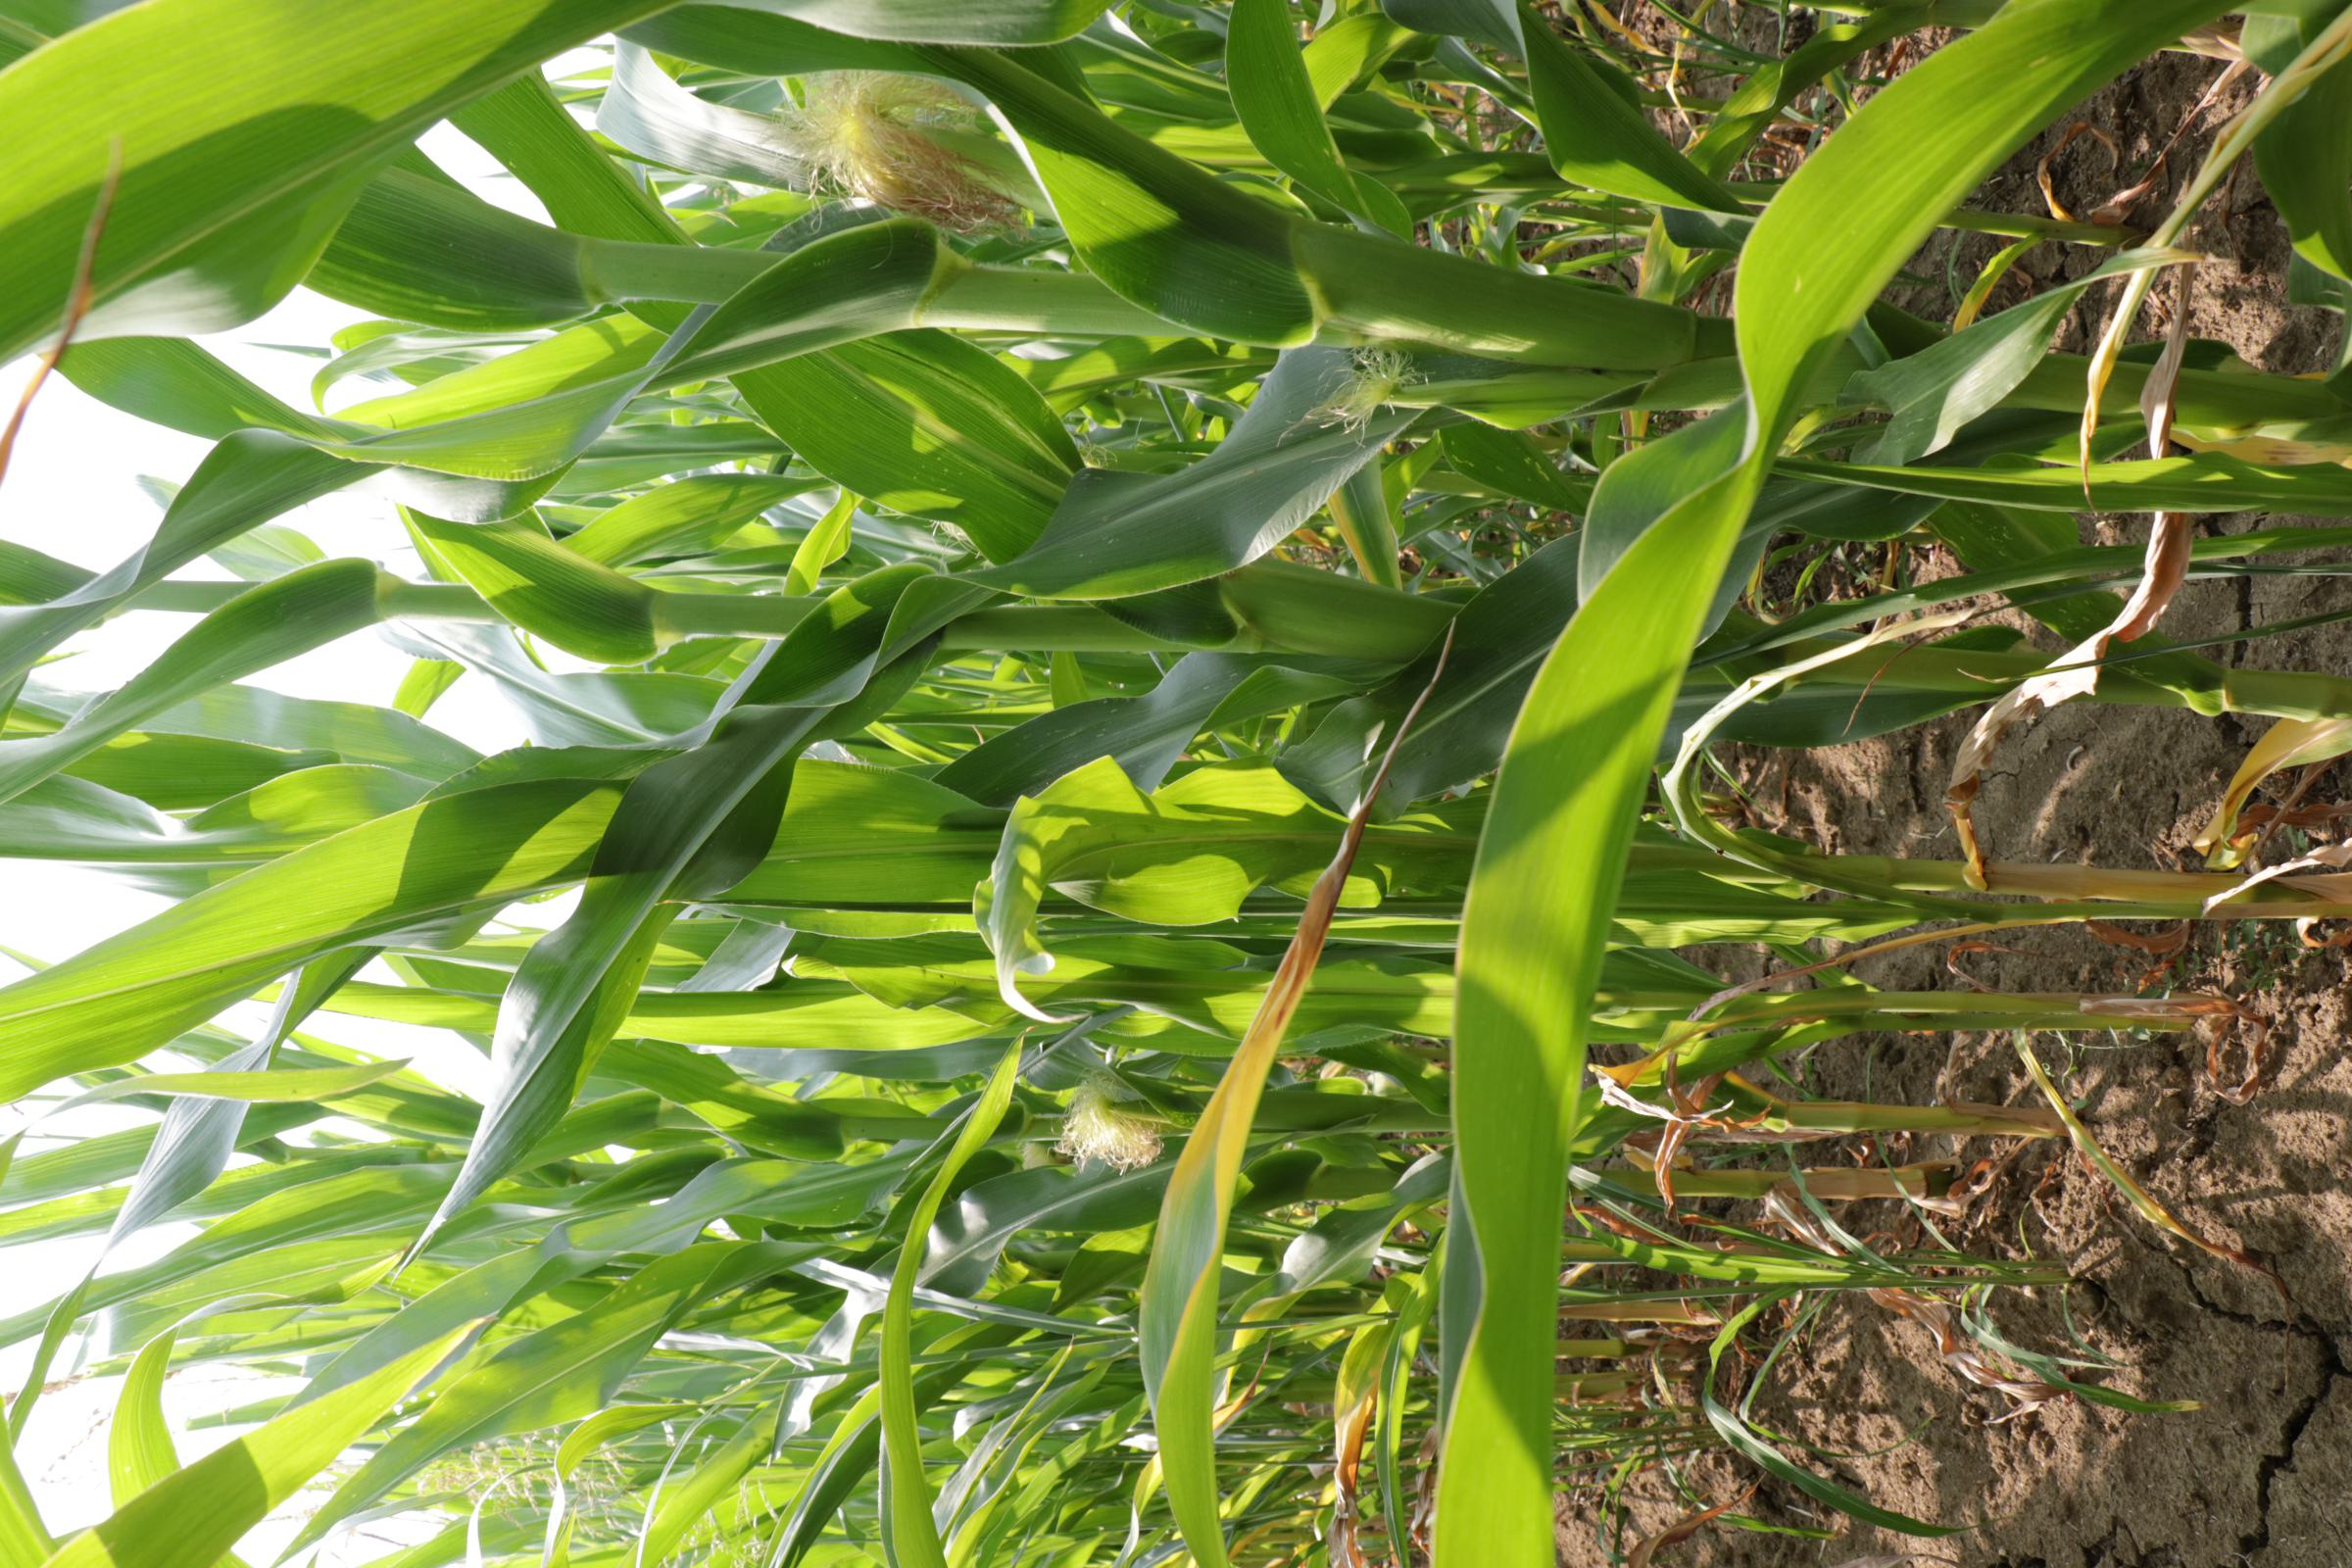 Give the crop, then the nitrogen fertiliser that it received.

maize, reduced nitrogen fertilisation
